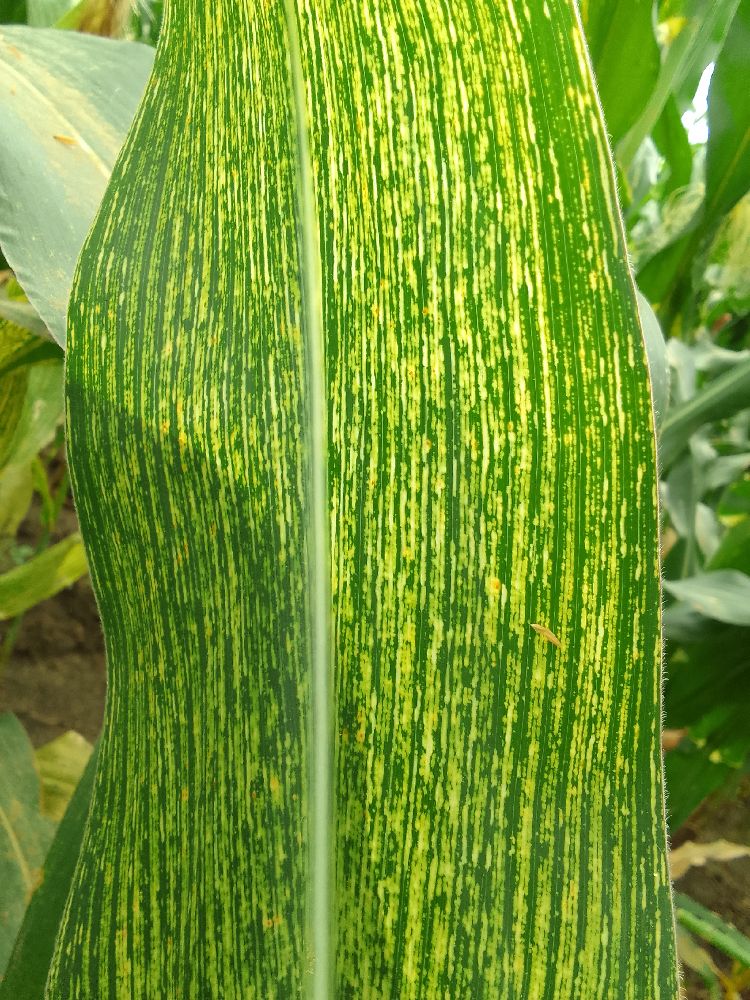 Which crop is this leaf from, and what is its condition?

maize, maize streak virus
